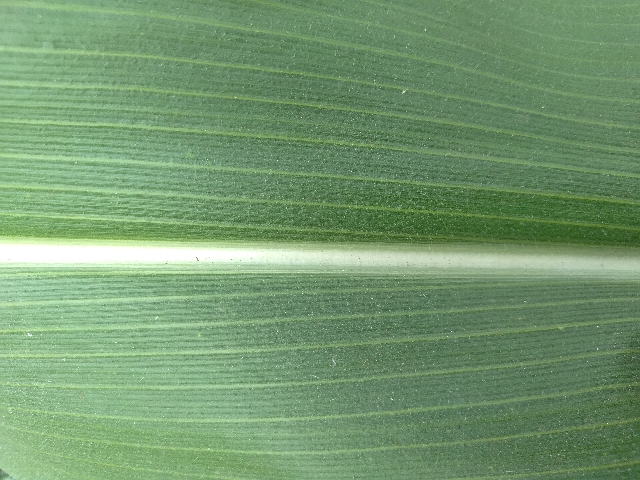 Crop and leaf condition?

maize, healthy
